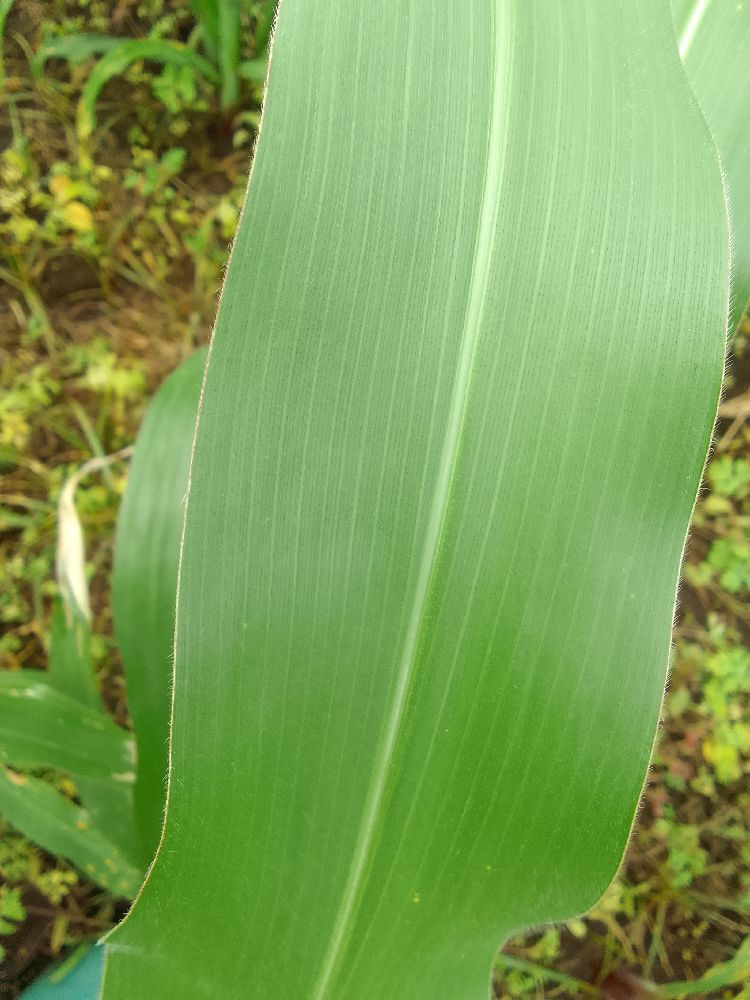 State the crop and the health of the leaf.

maize, healthy
